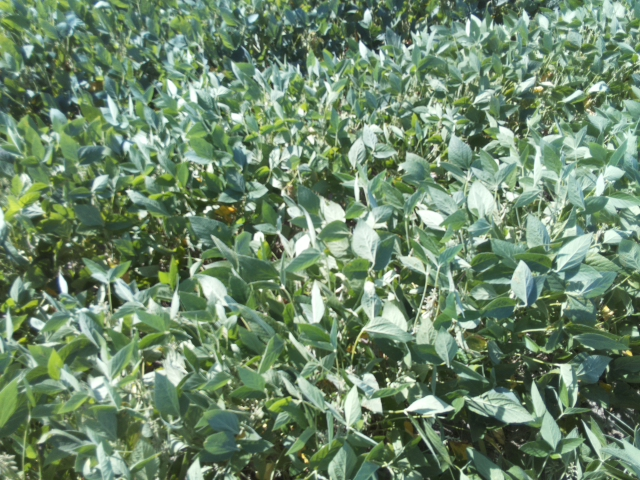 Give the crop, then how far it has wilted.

soybean, leaflets folding inward at secondary pulvinus with no turgor loss in leaflets or petioles
